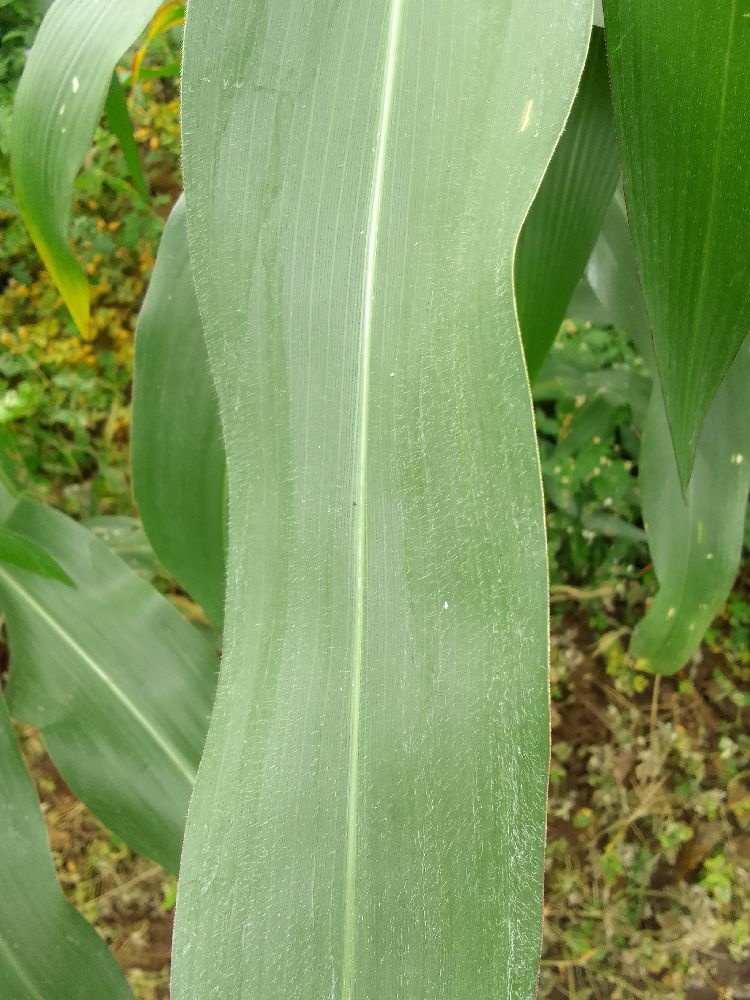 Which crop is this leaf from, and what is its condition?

maize, healthy
